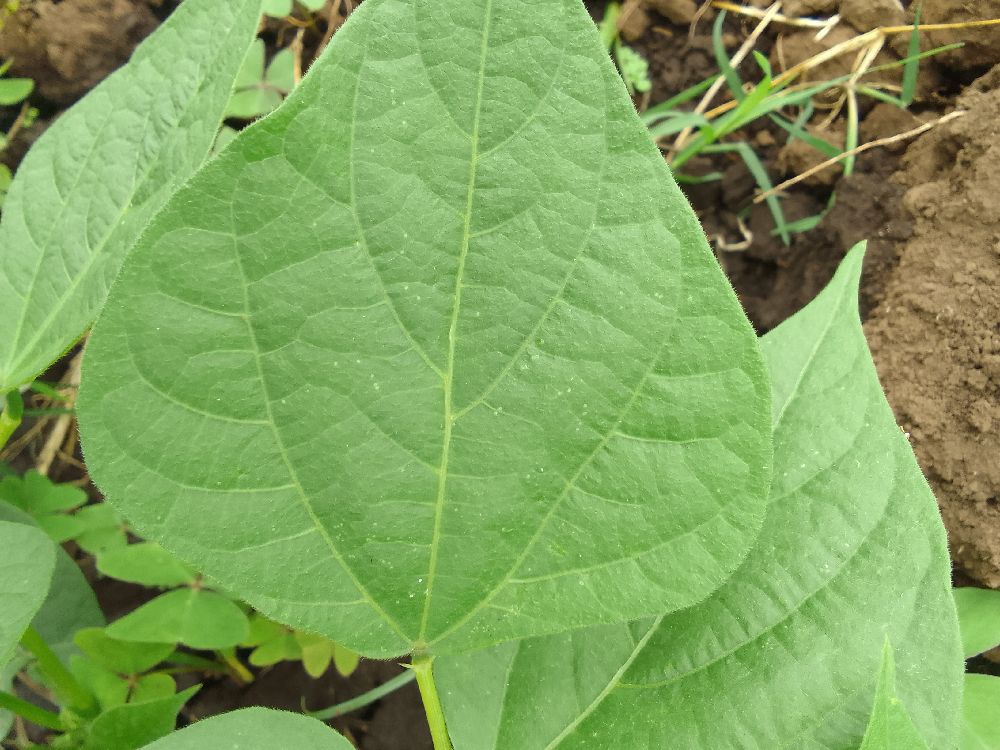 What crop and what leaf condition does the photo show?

common bean, healthy
